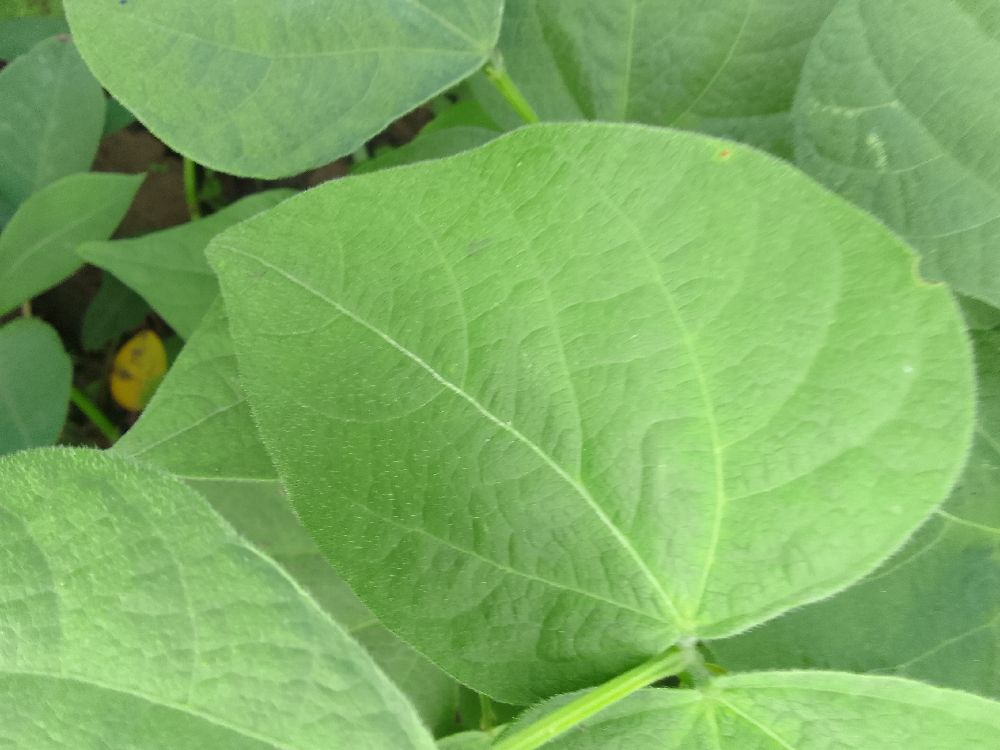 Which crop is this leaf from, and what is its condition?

common bean, healthy
